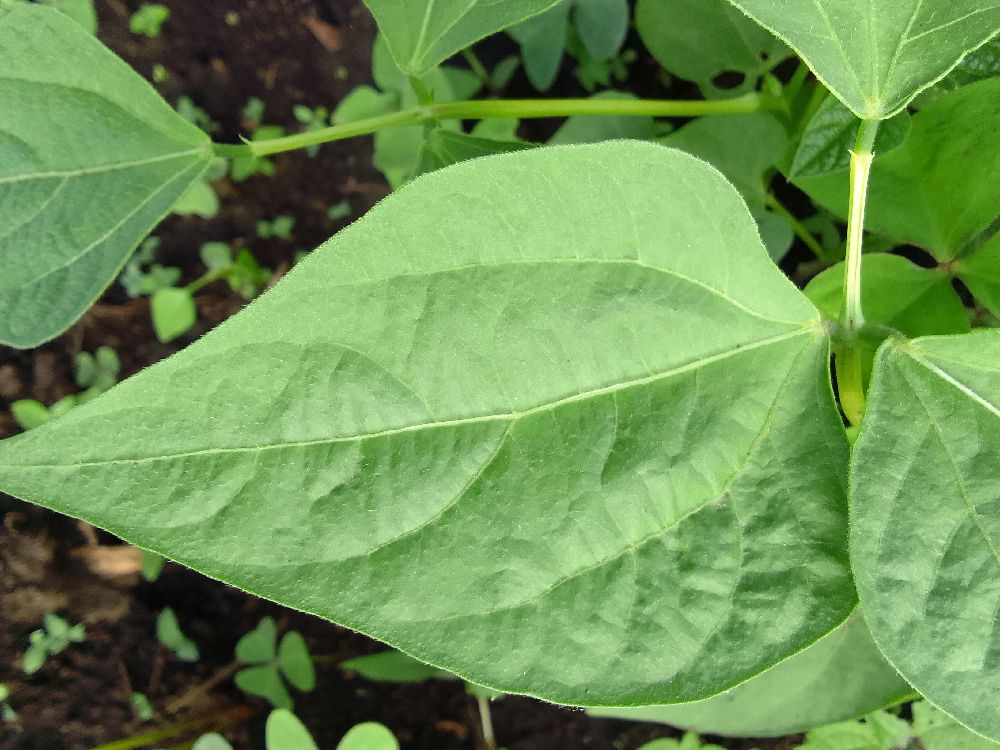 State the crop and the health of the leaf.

common bean, healthy
